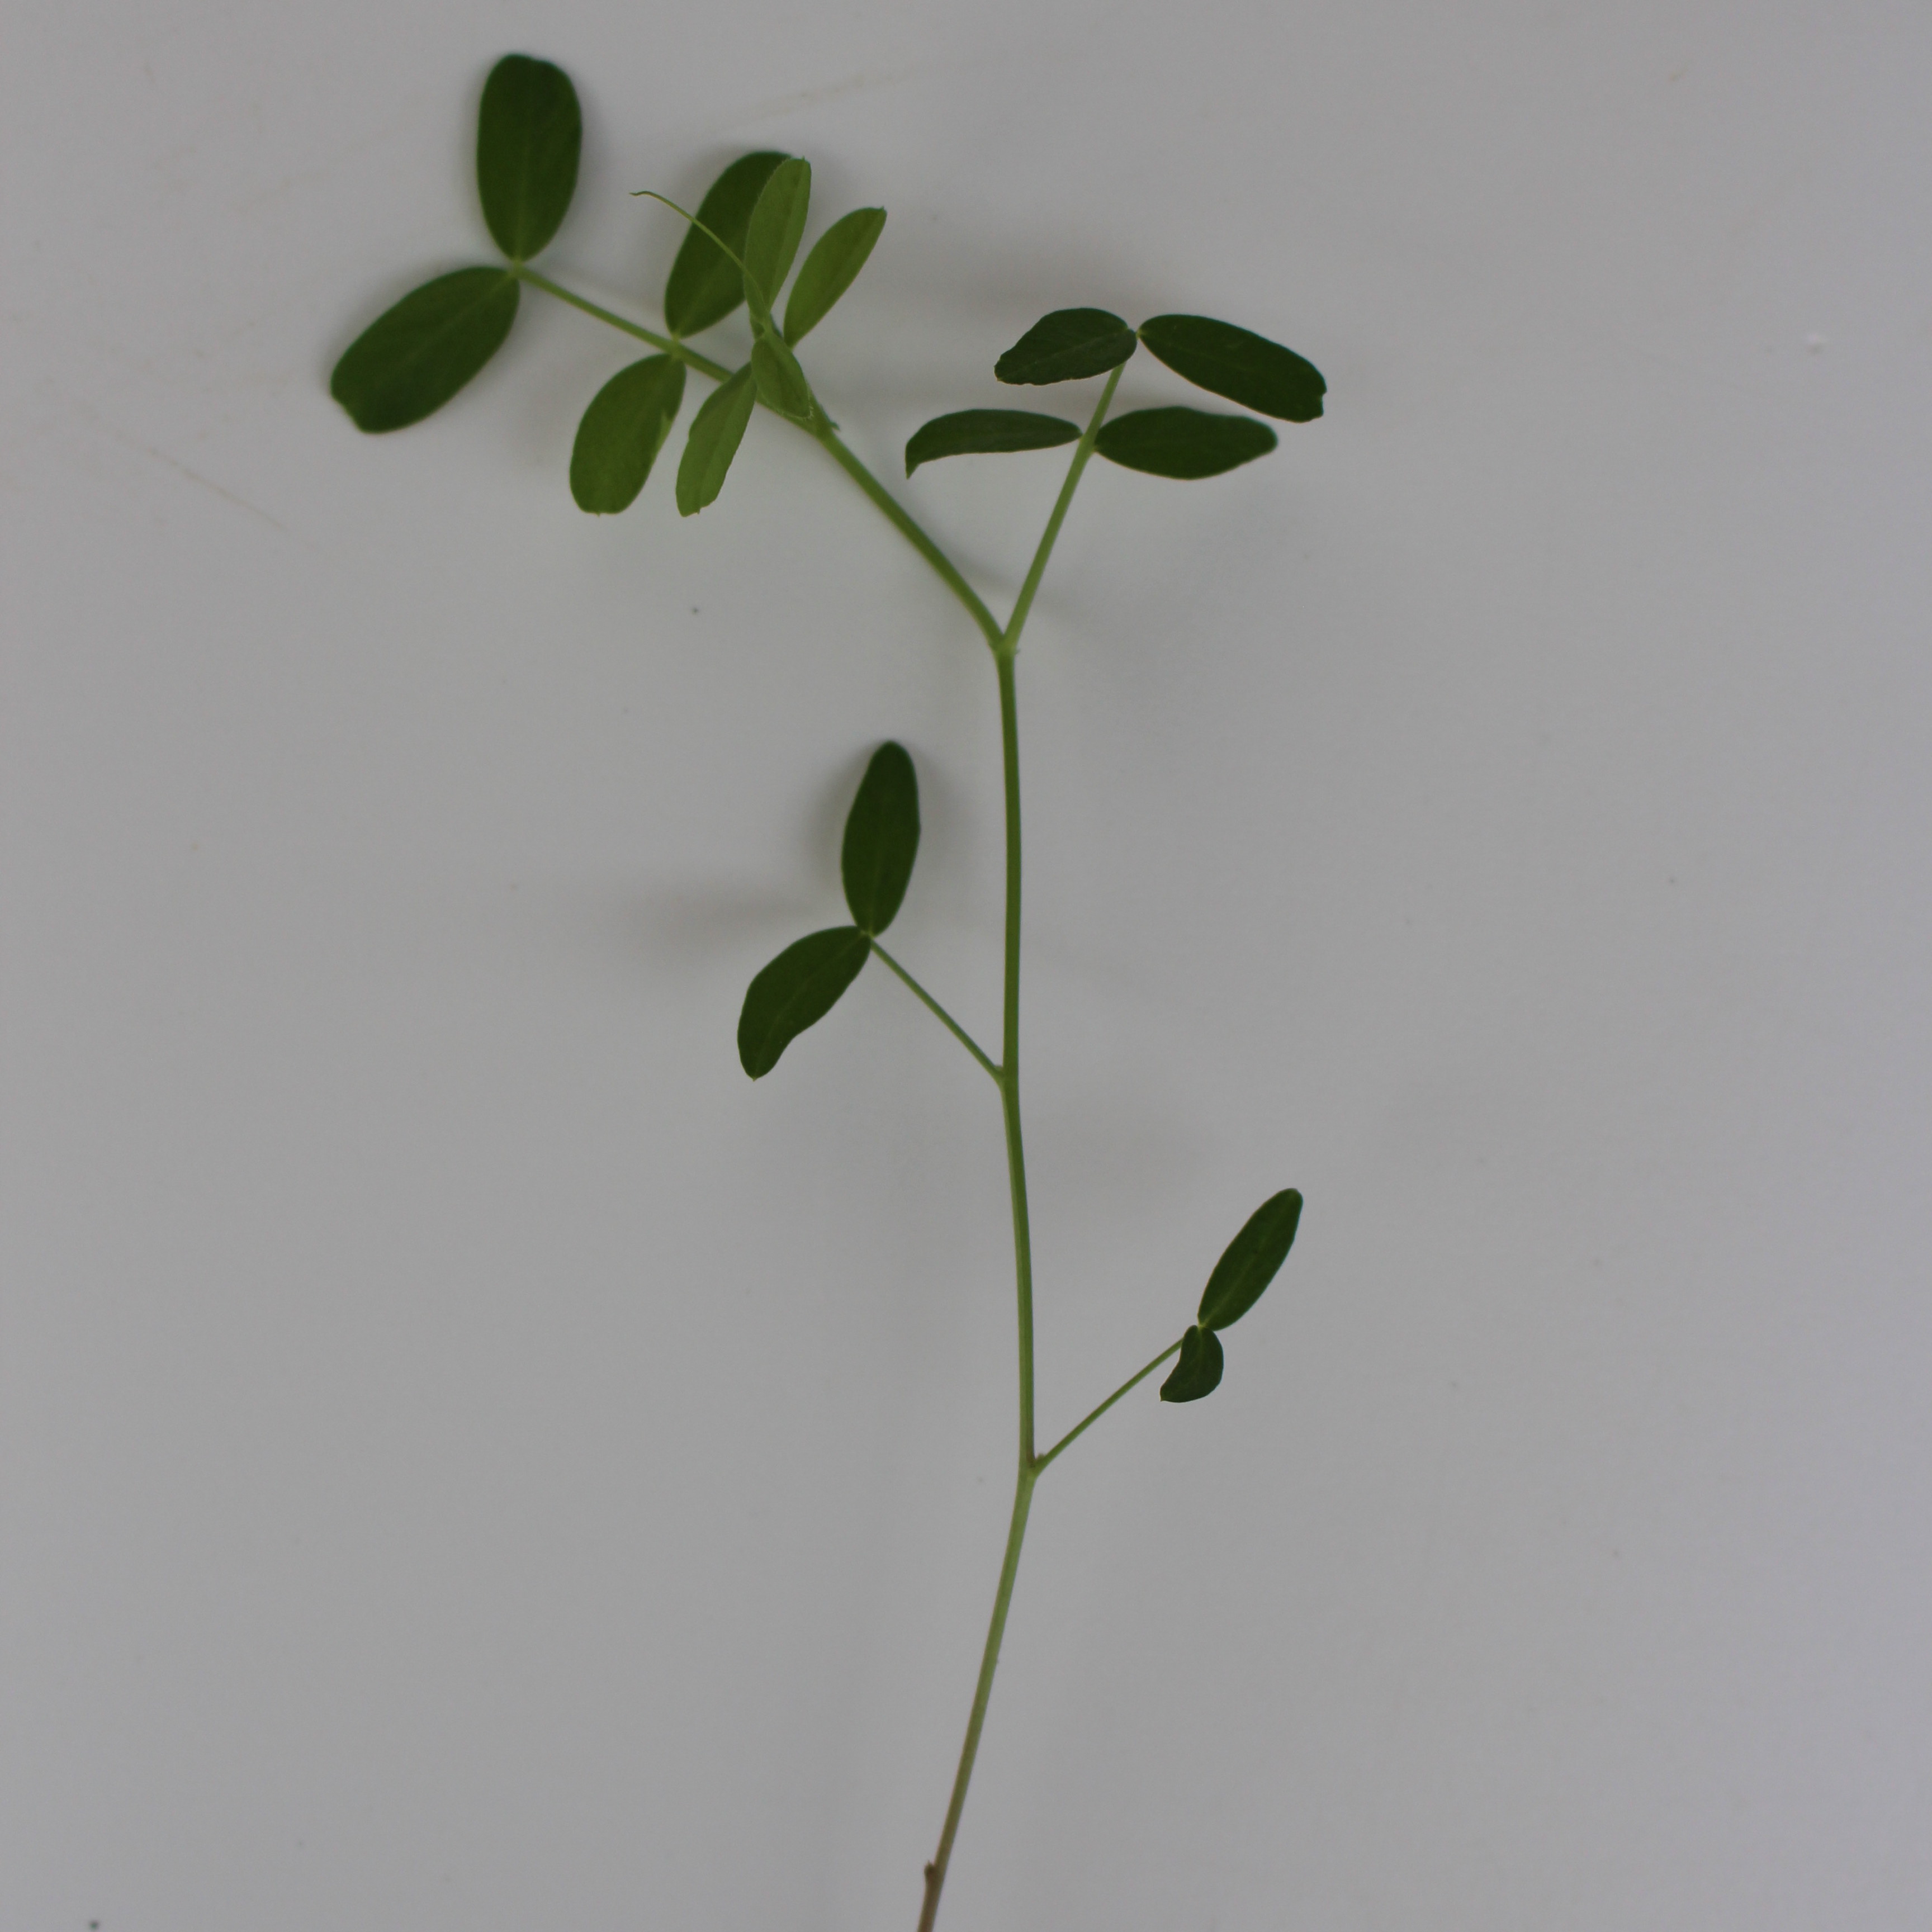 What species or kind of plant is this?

Vicia sativa
